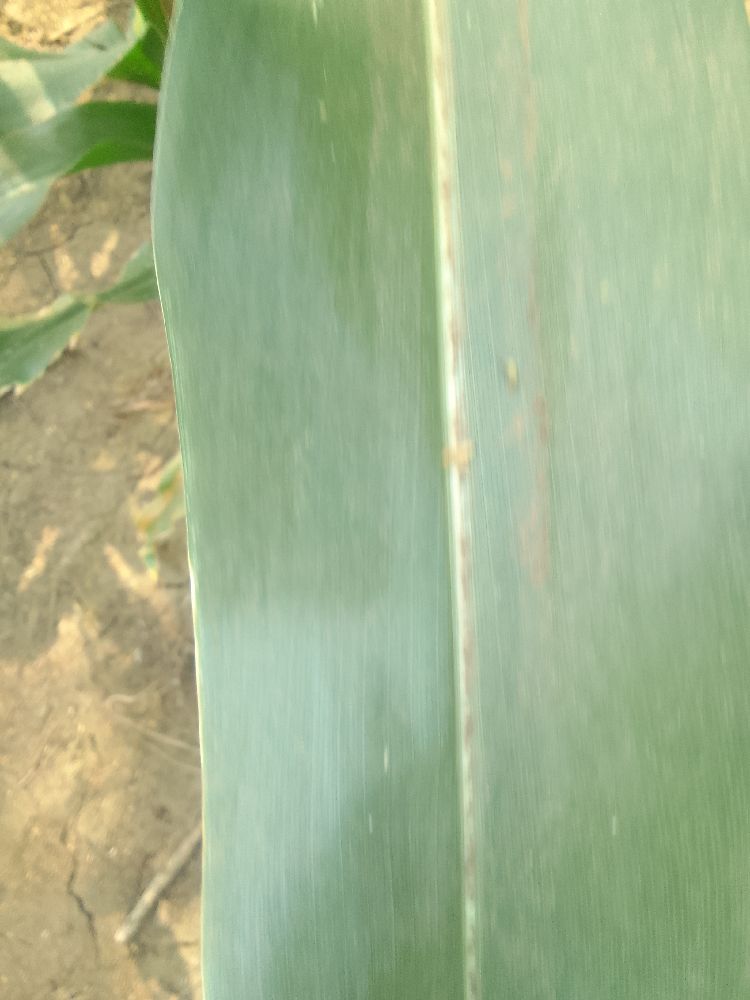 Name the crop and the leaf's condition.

maize, healthy
